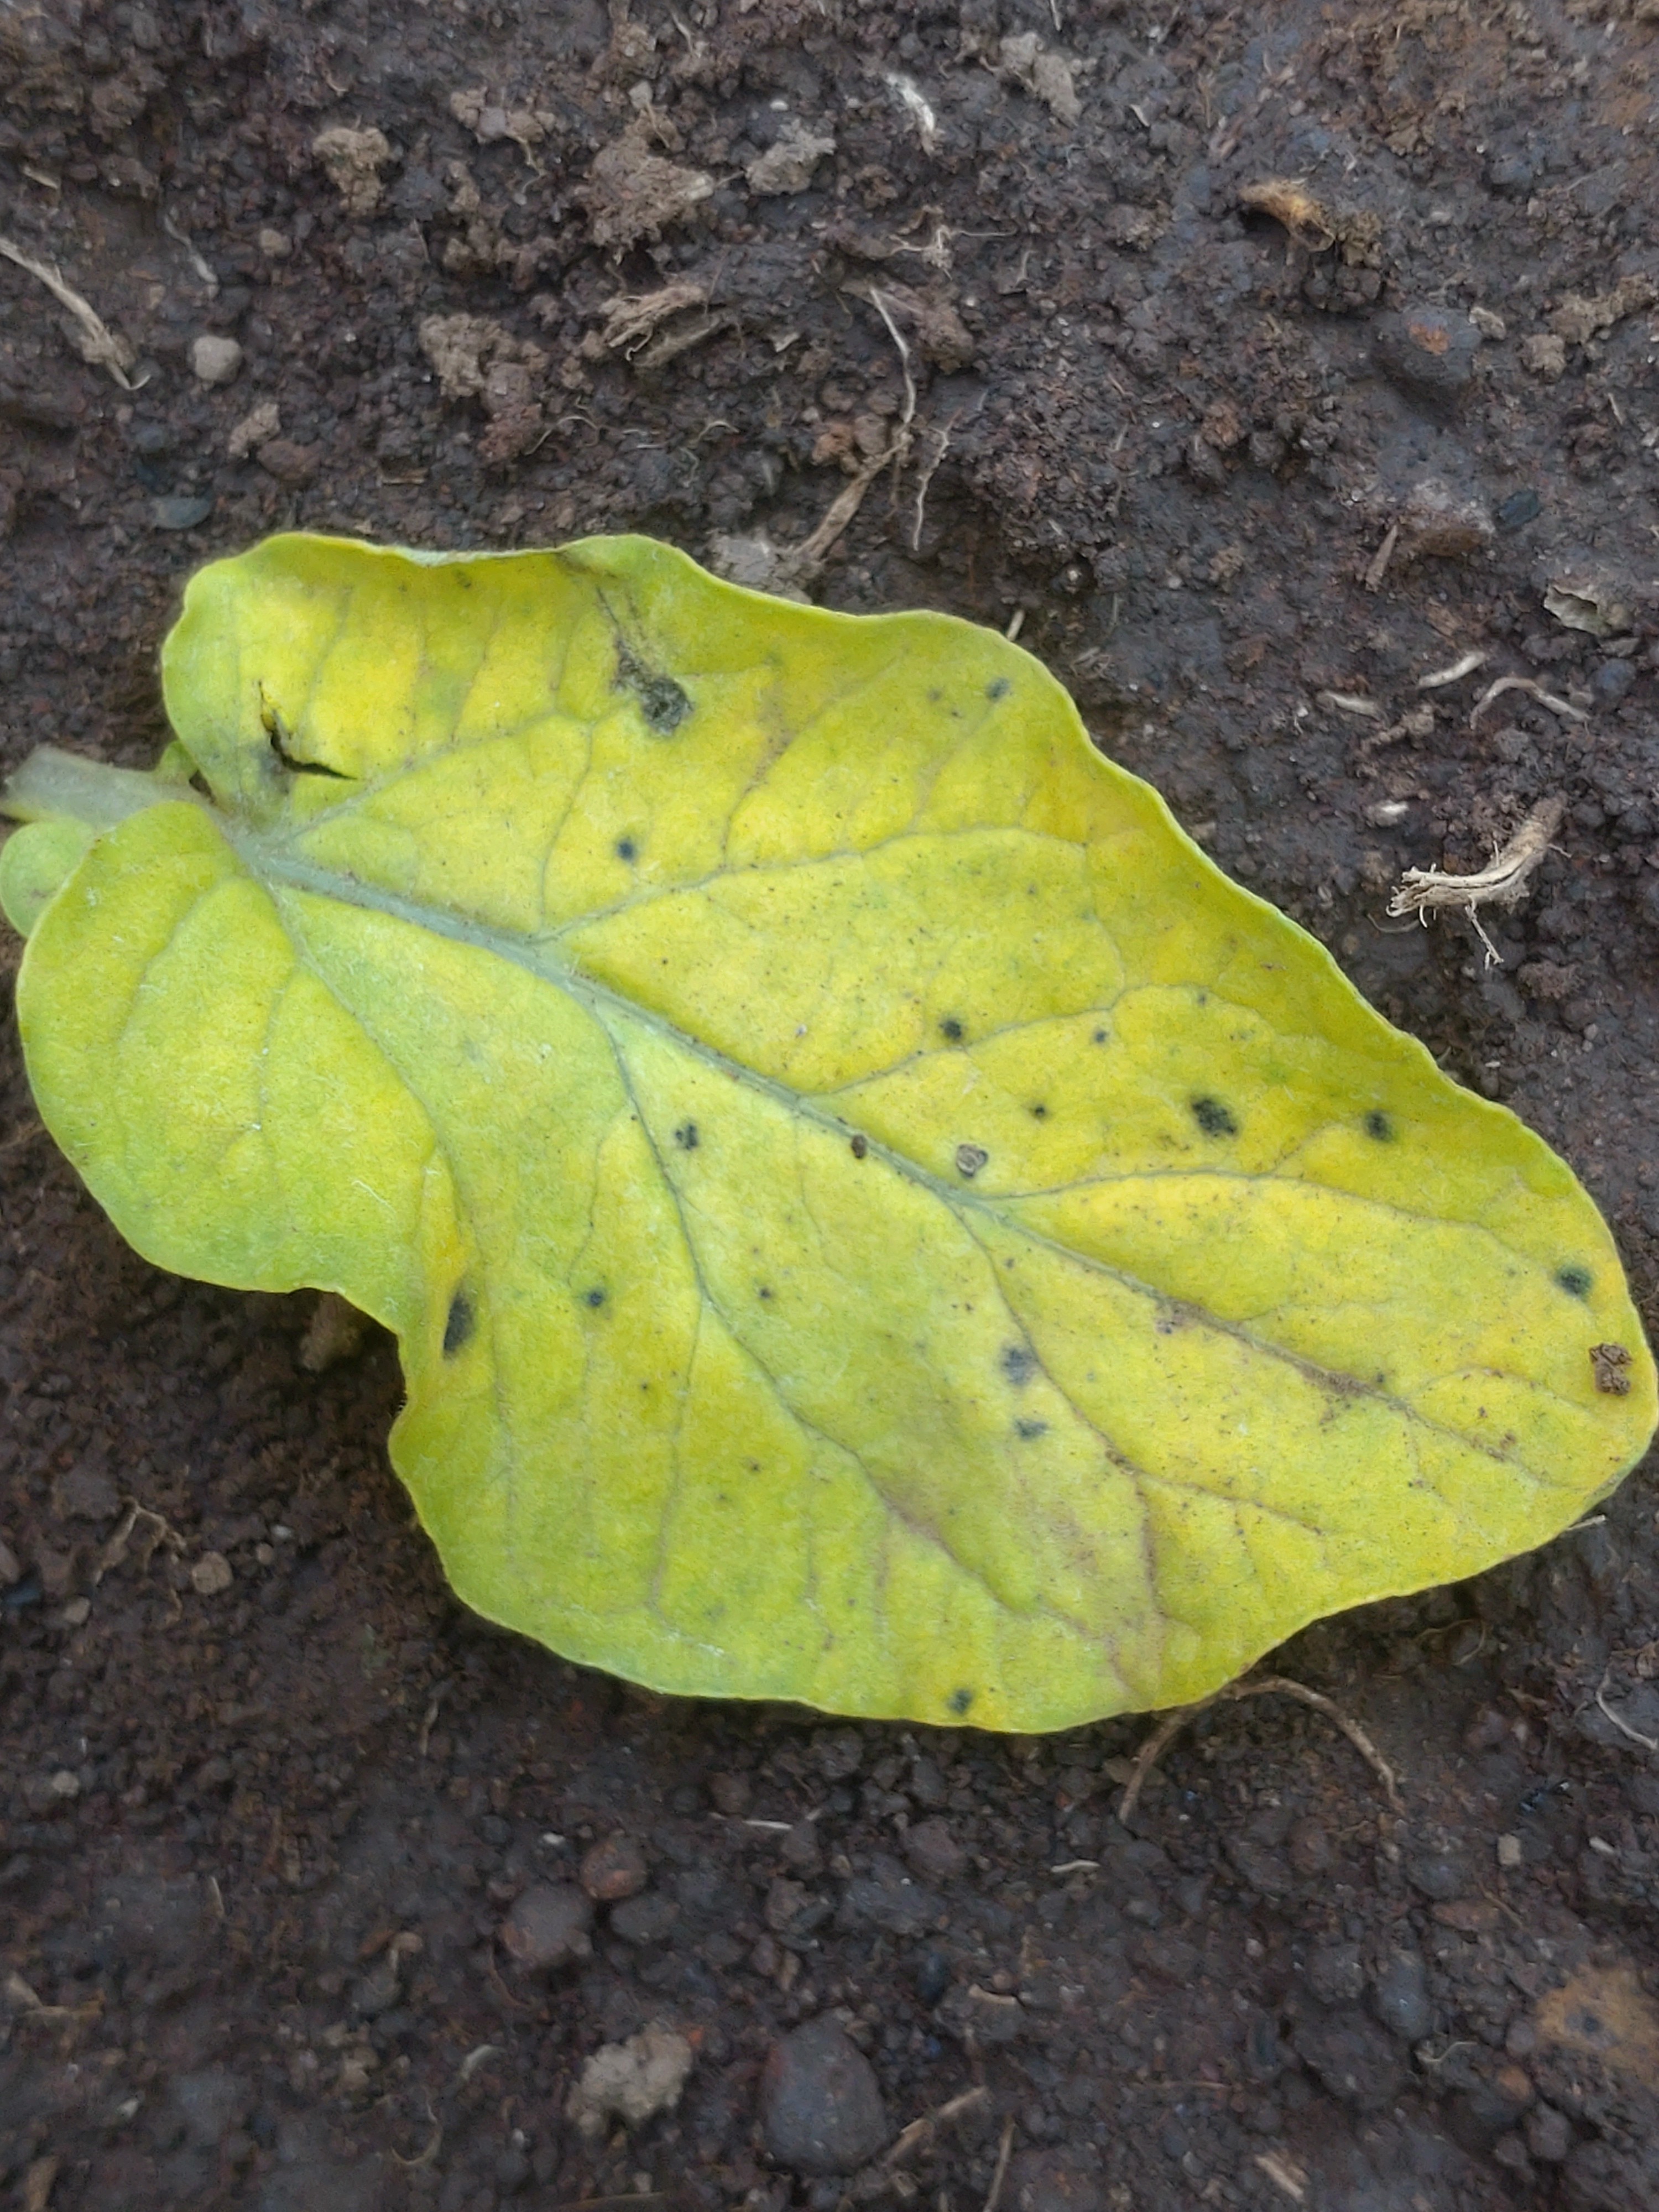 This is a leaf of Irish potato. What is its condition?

late blight
